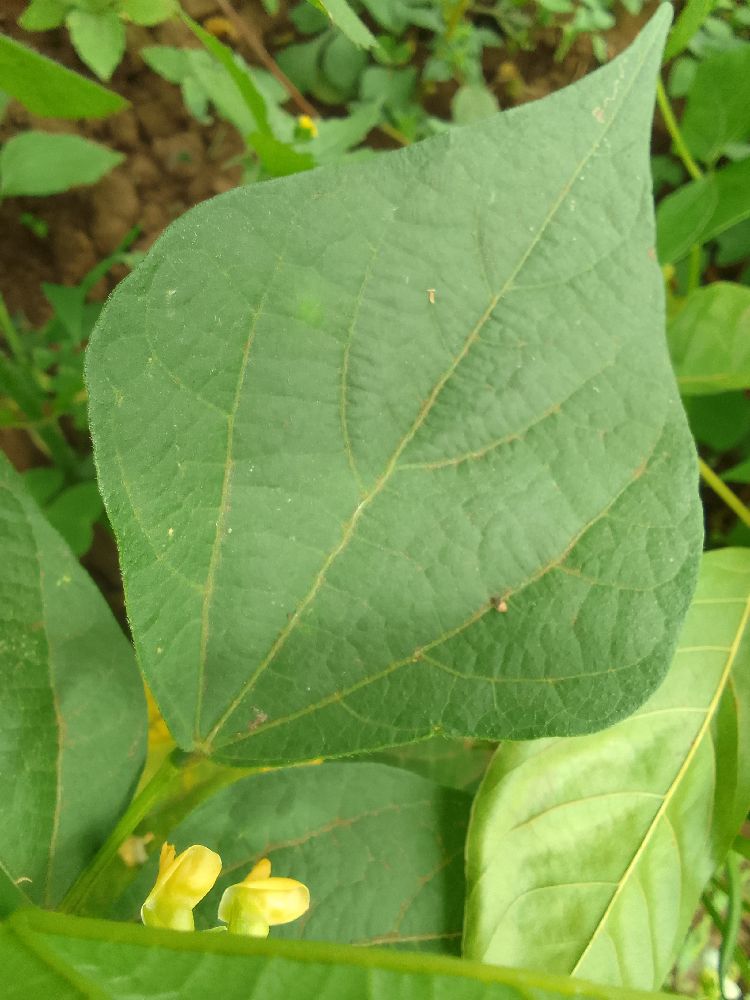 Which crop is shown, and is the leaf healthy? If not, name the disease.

common bean, healthy
